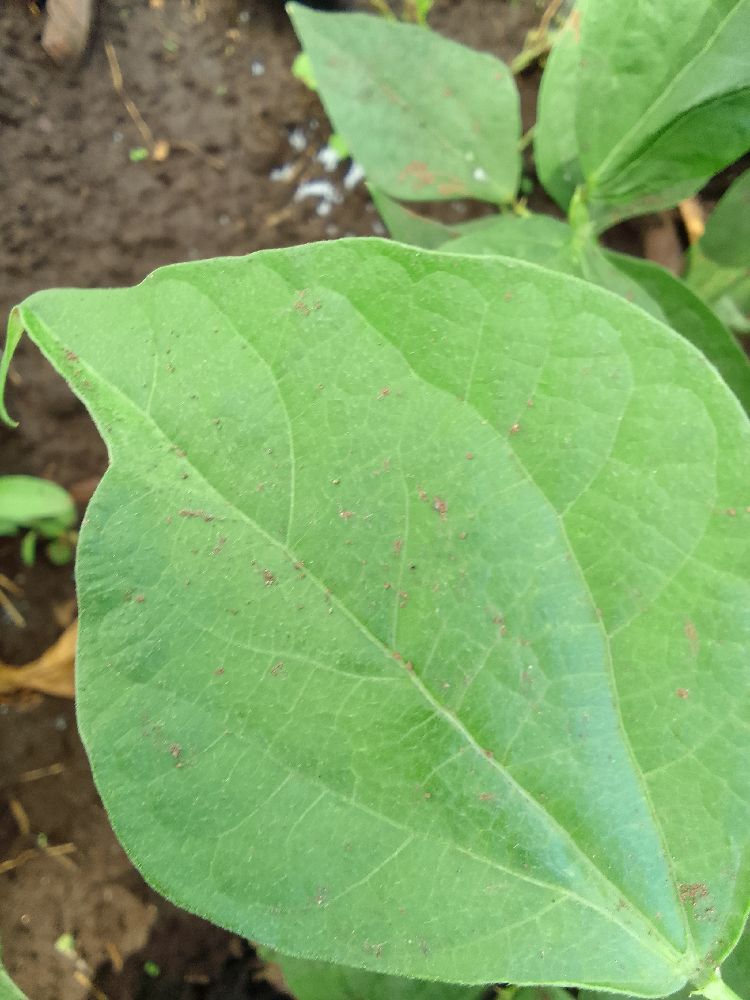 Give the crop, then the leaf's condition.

common bean, healthy
